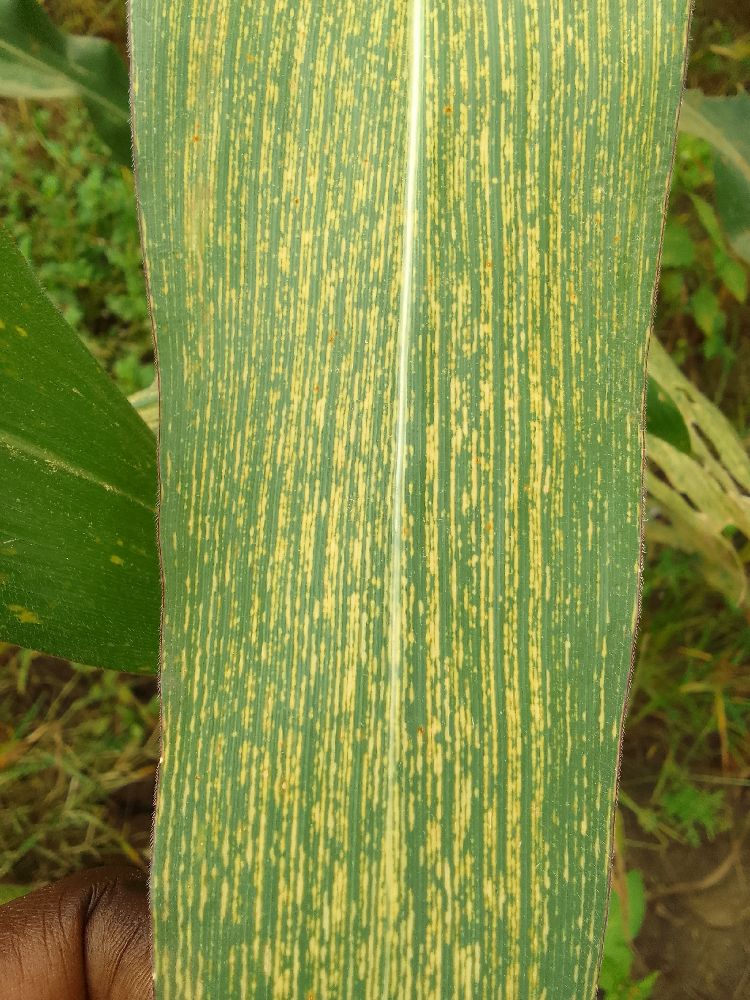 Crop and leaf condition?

maize, maize streak virus
